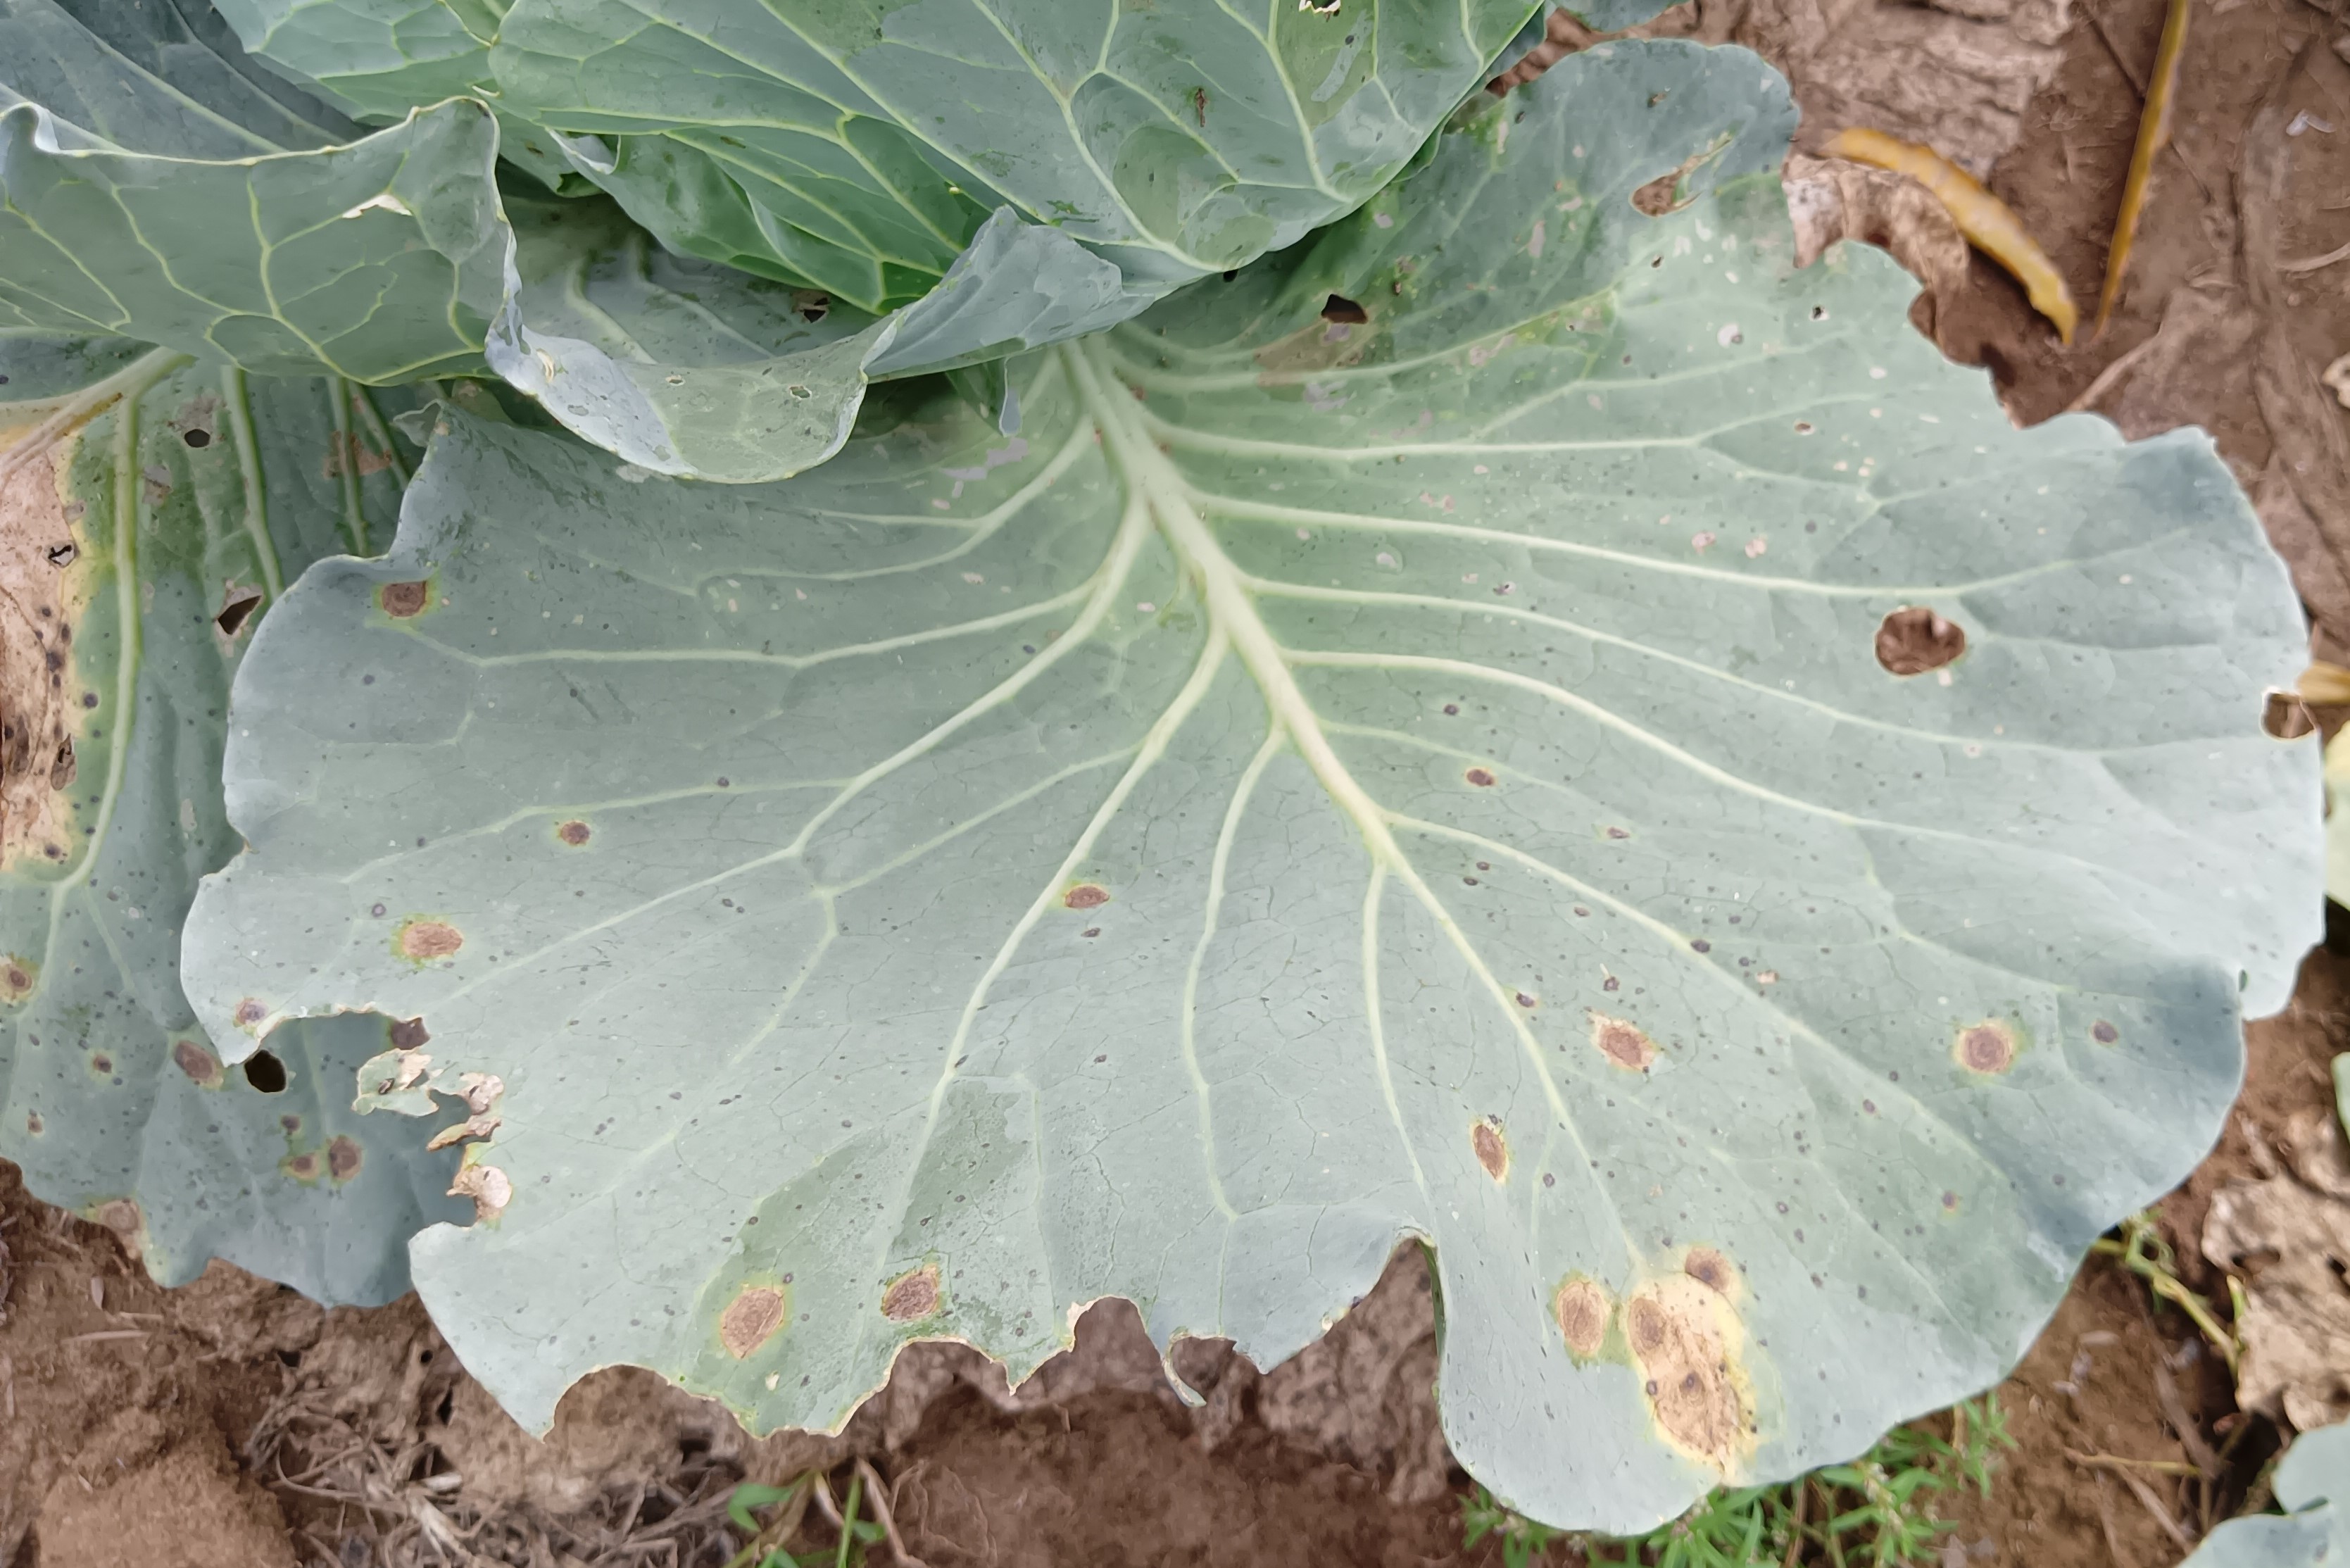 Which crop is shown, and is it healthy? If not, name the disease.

cabbage, alternaria
